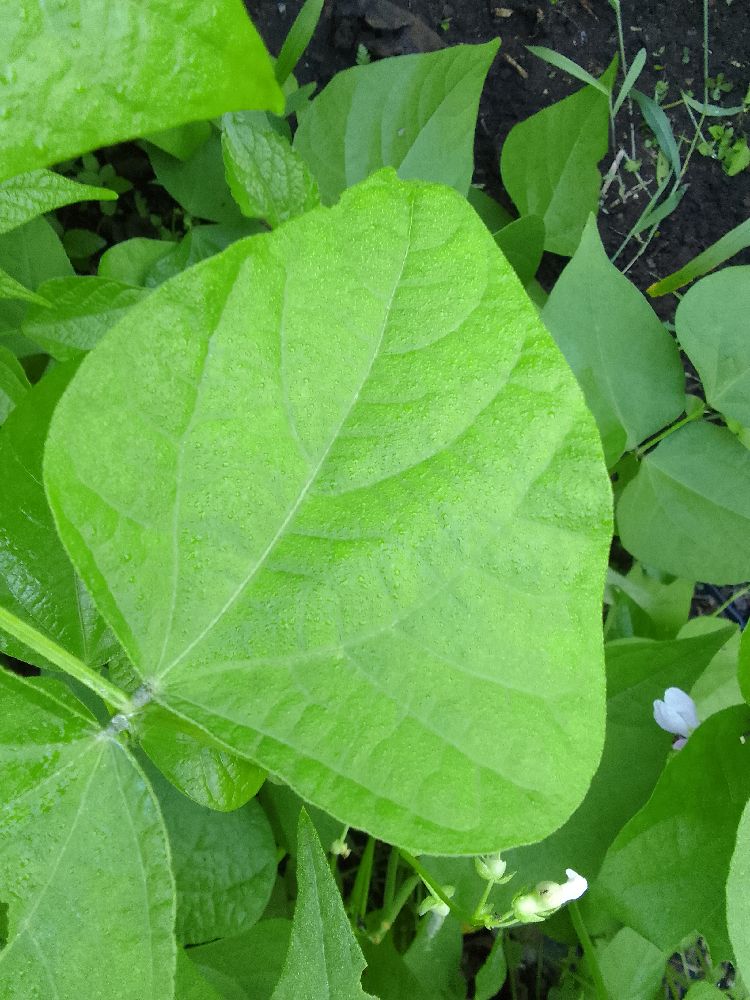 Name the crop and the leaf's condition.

common bean, healthy
